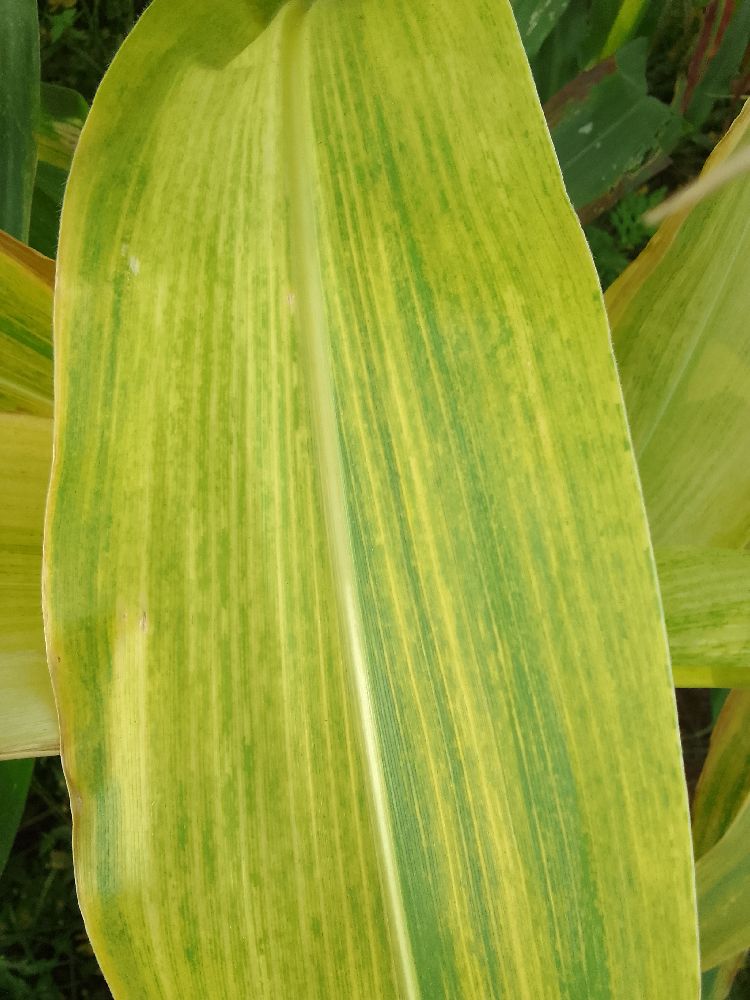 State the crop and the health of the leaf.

maize, maize lethal necrosis
